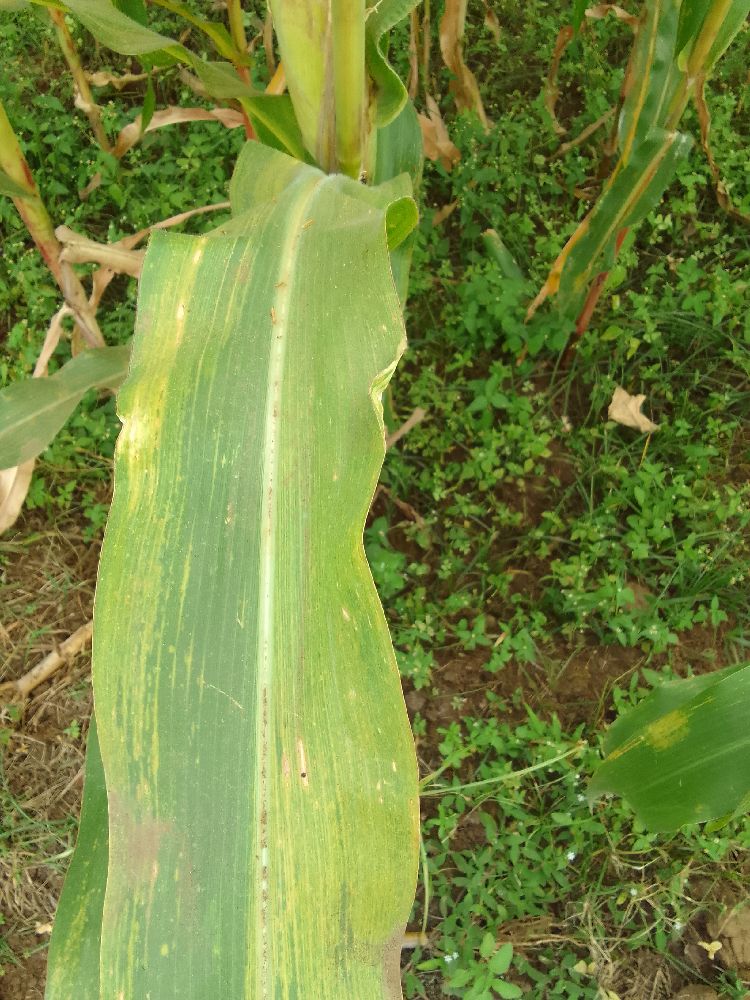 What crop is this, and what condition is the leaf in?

maize, maize lethal necrosis
